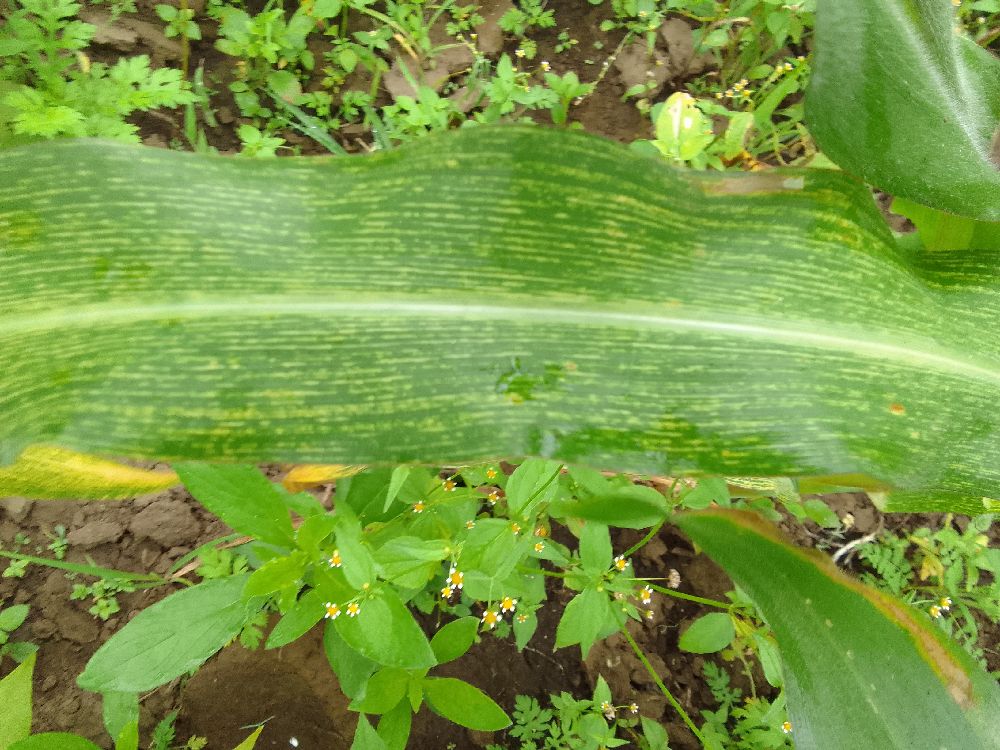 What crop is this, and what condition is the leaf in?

maize, maize streak virus
